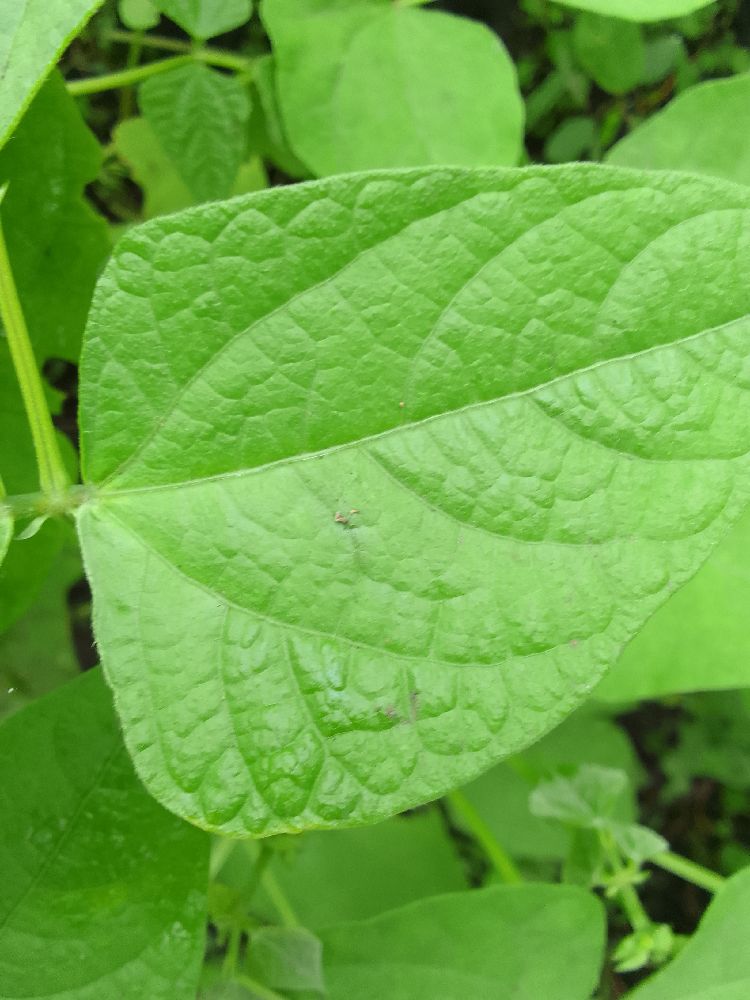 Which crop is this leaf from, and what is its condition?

common bean, healthy
